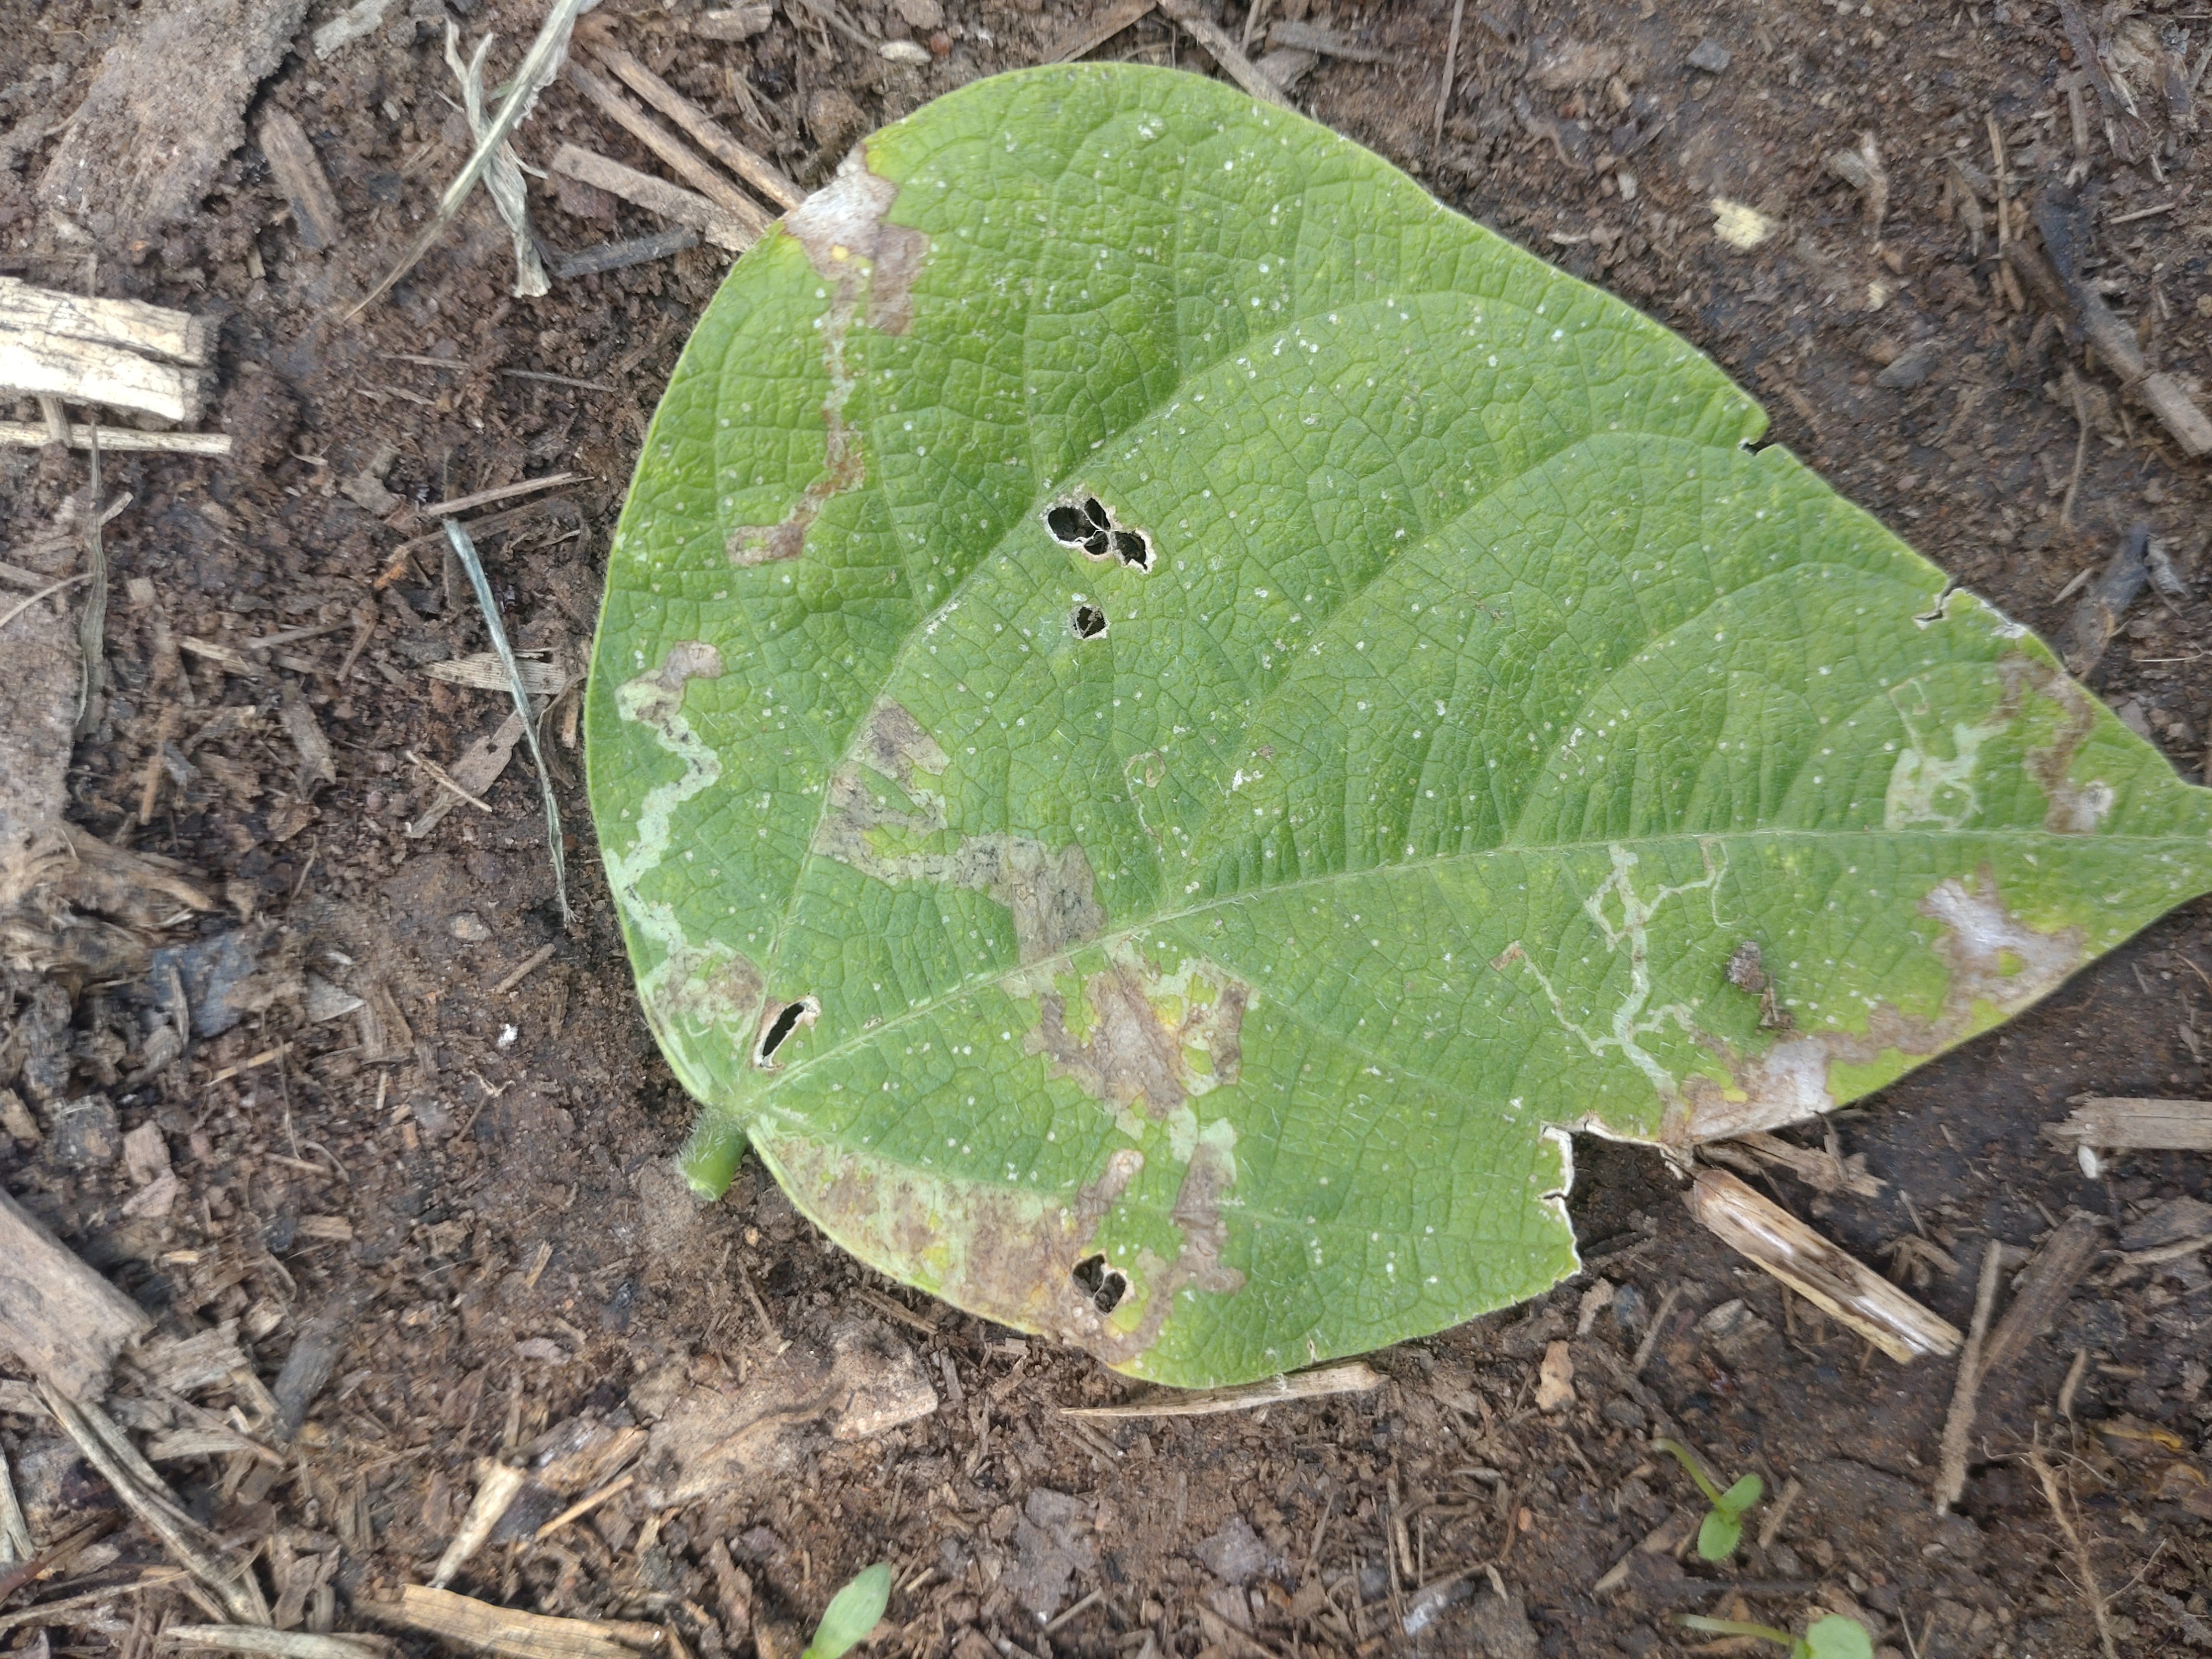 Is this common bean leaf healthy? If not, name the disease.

anthracnose
